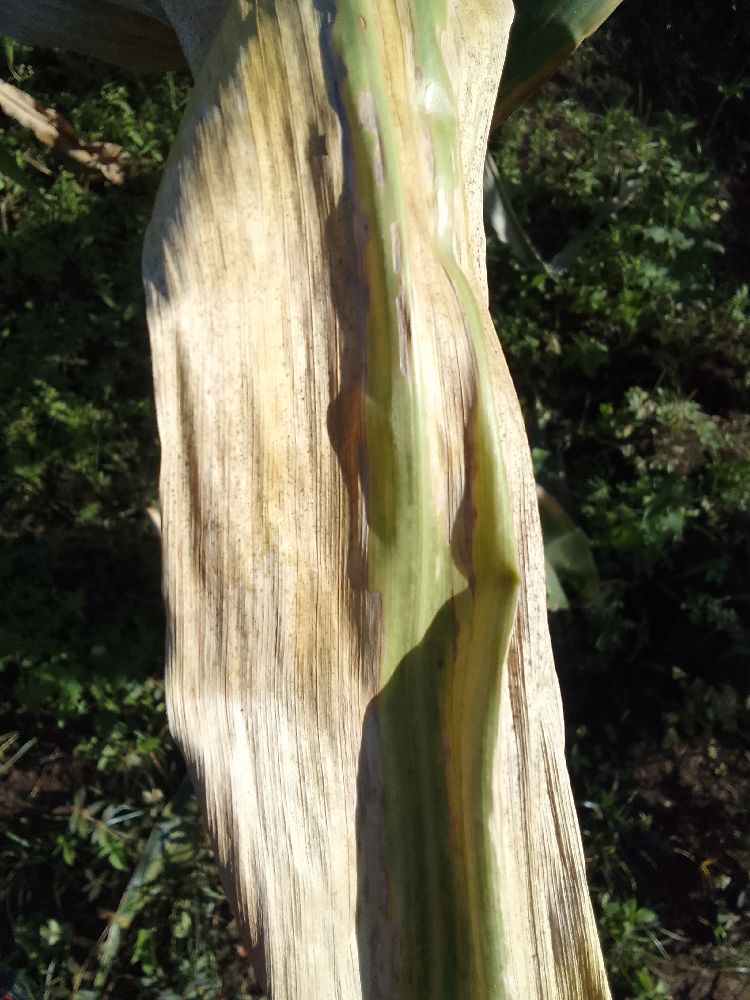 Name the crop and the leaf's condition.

maize, maize lethal necrosis
